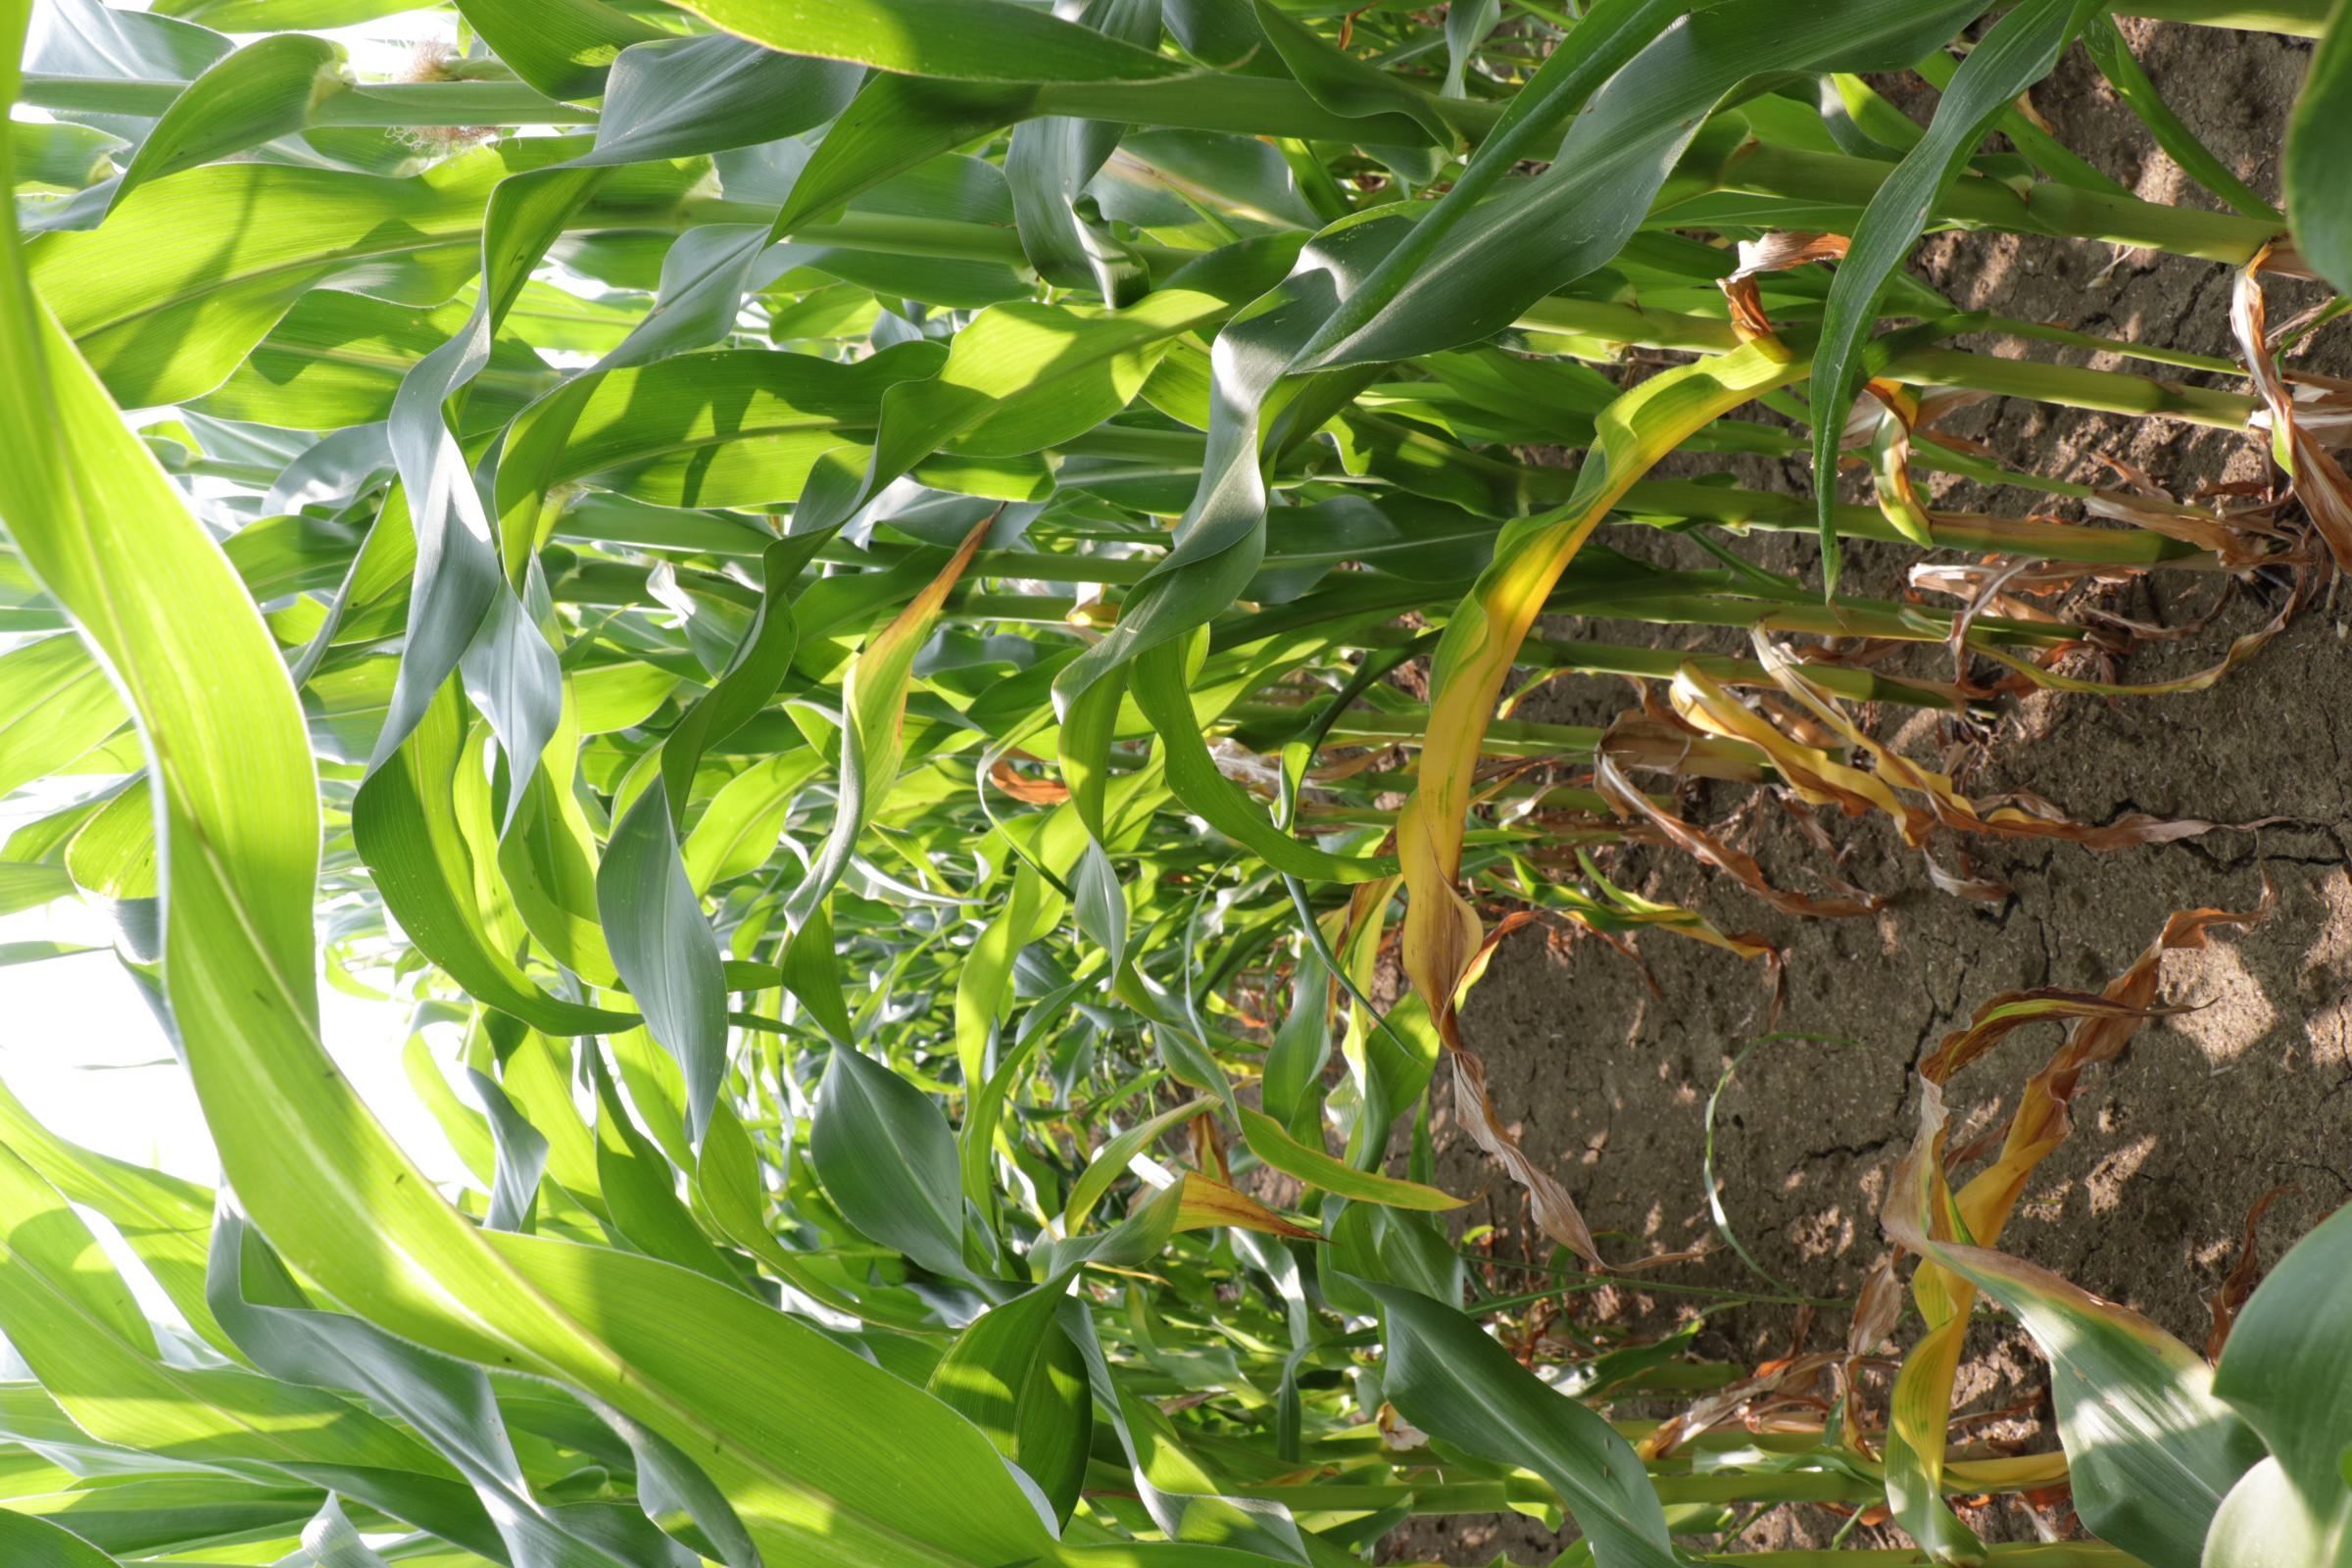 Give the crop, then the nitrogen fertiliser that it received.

maize, full nitrogen fertilisation
